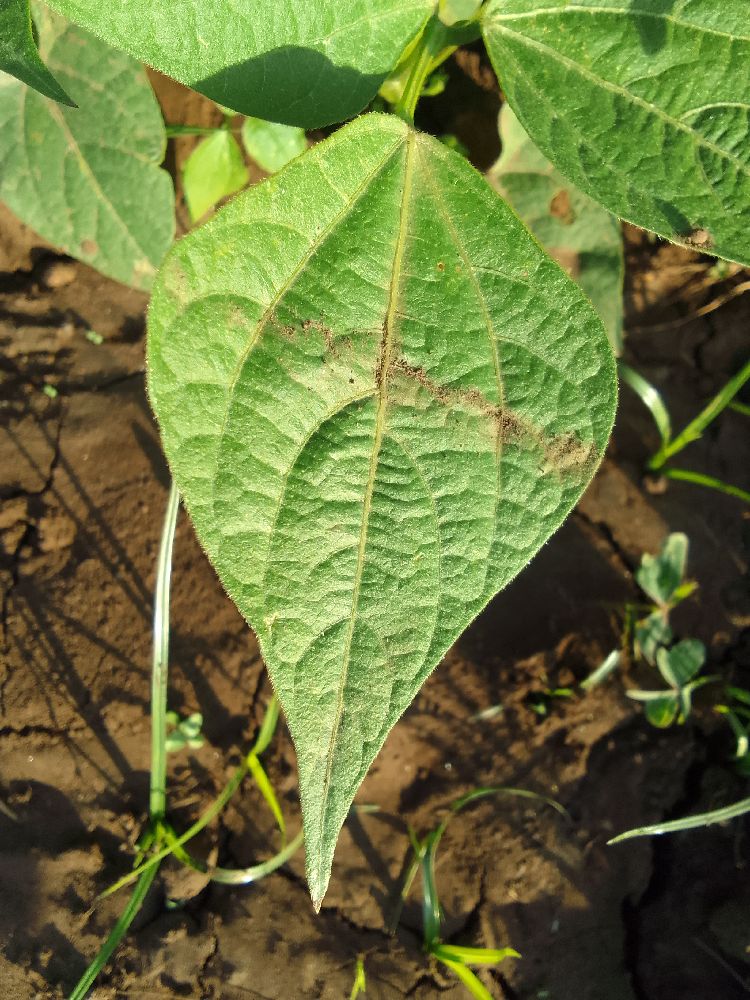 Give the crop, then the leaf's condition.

common bean, healthy
